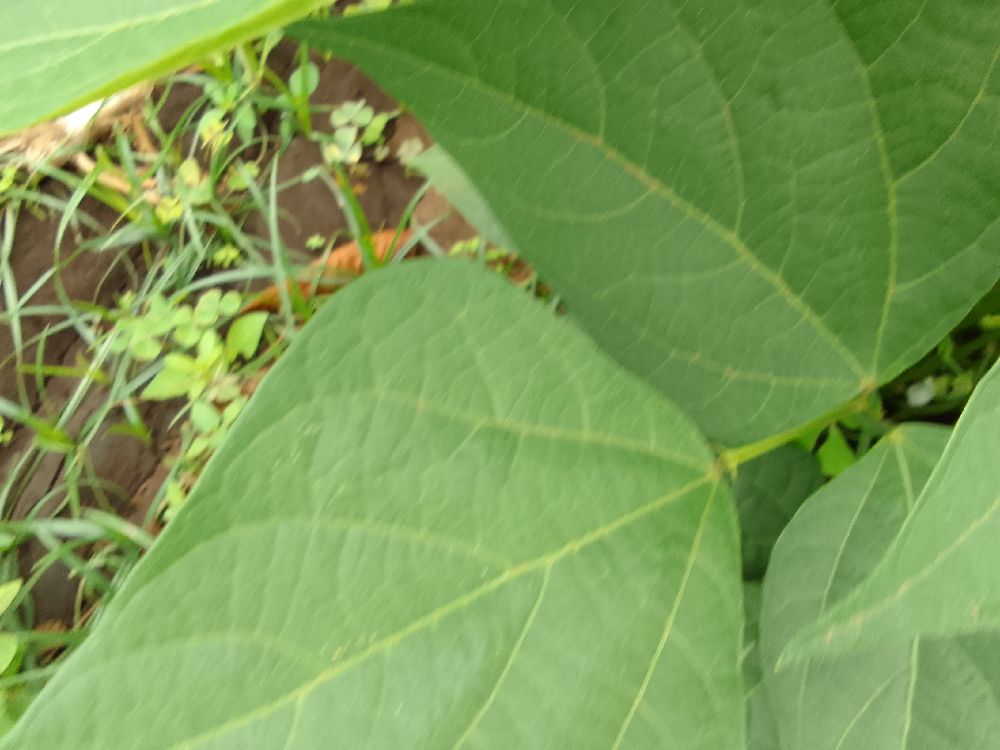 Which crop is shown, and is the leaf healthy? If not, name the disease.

common bean, healthy
